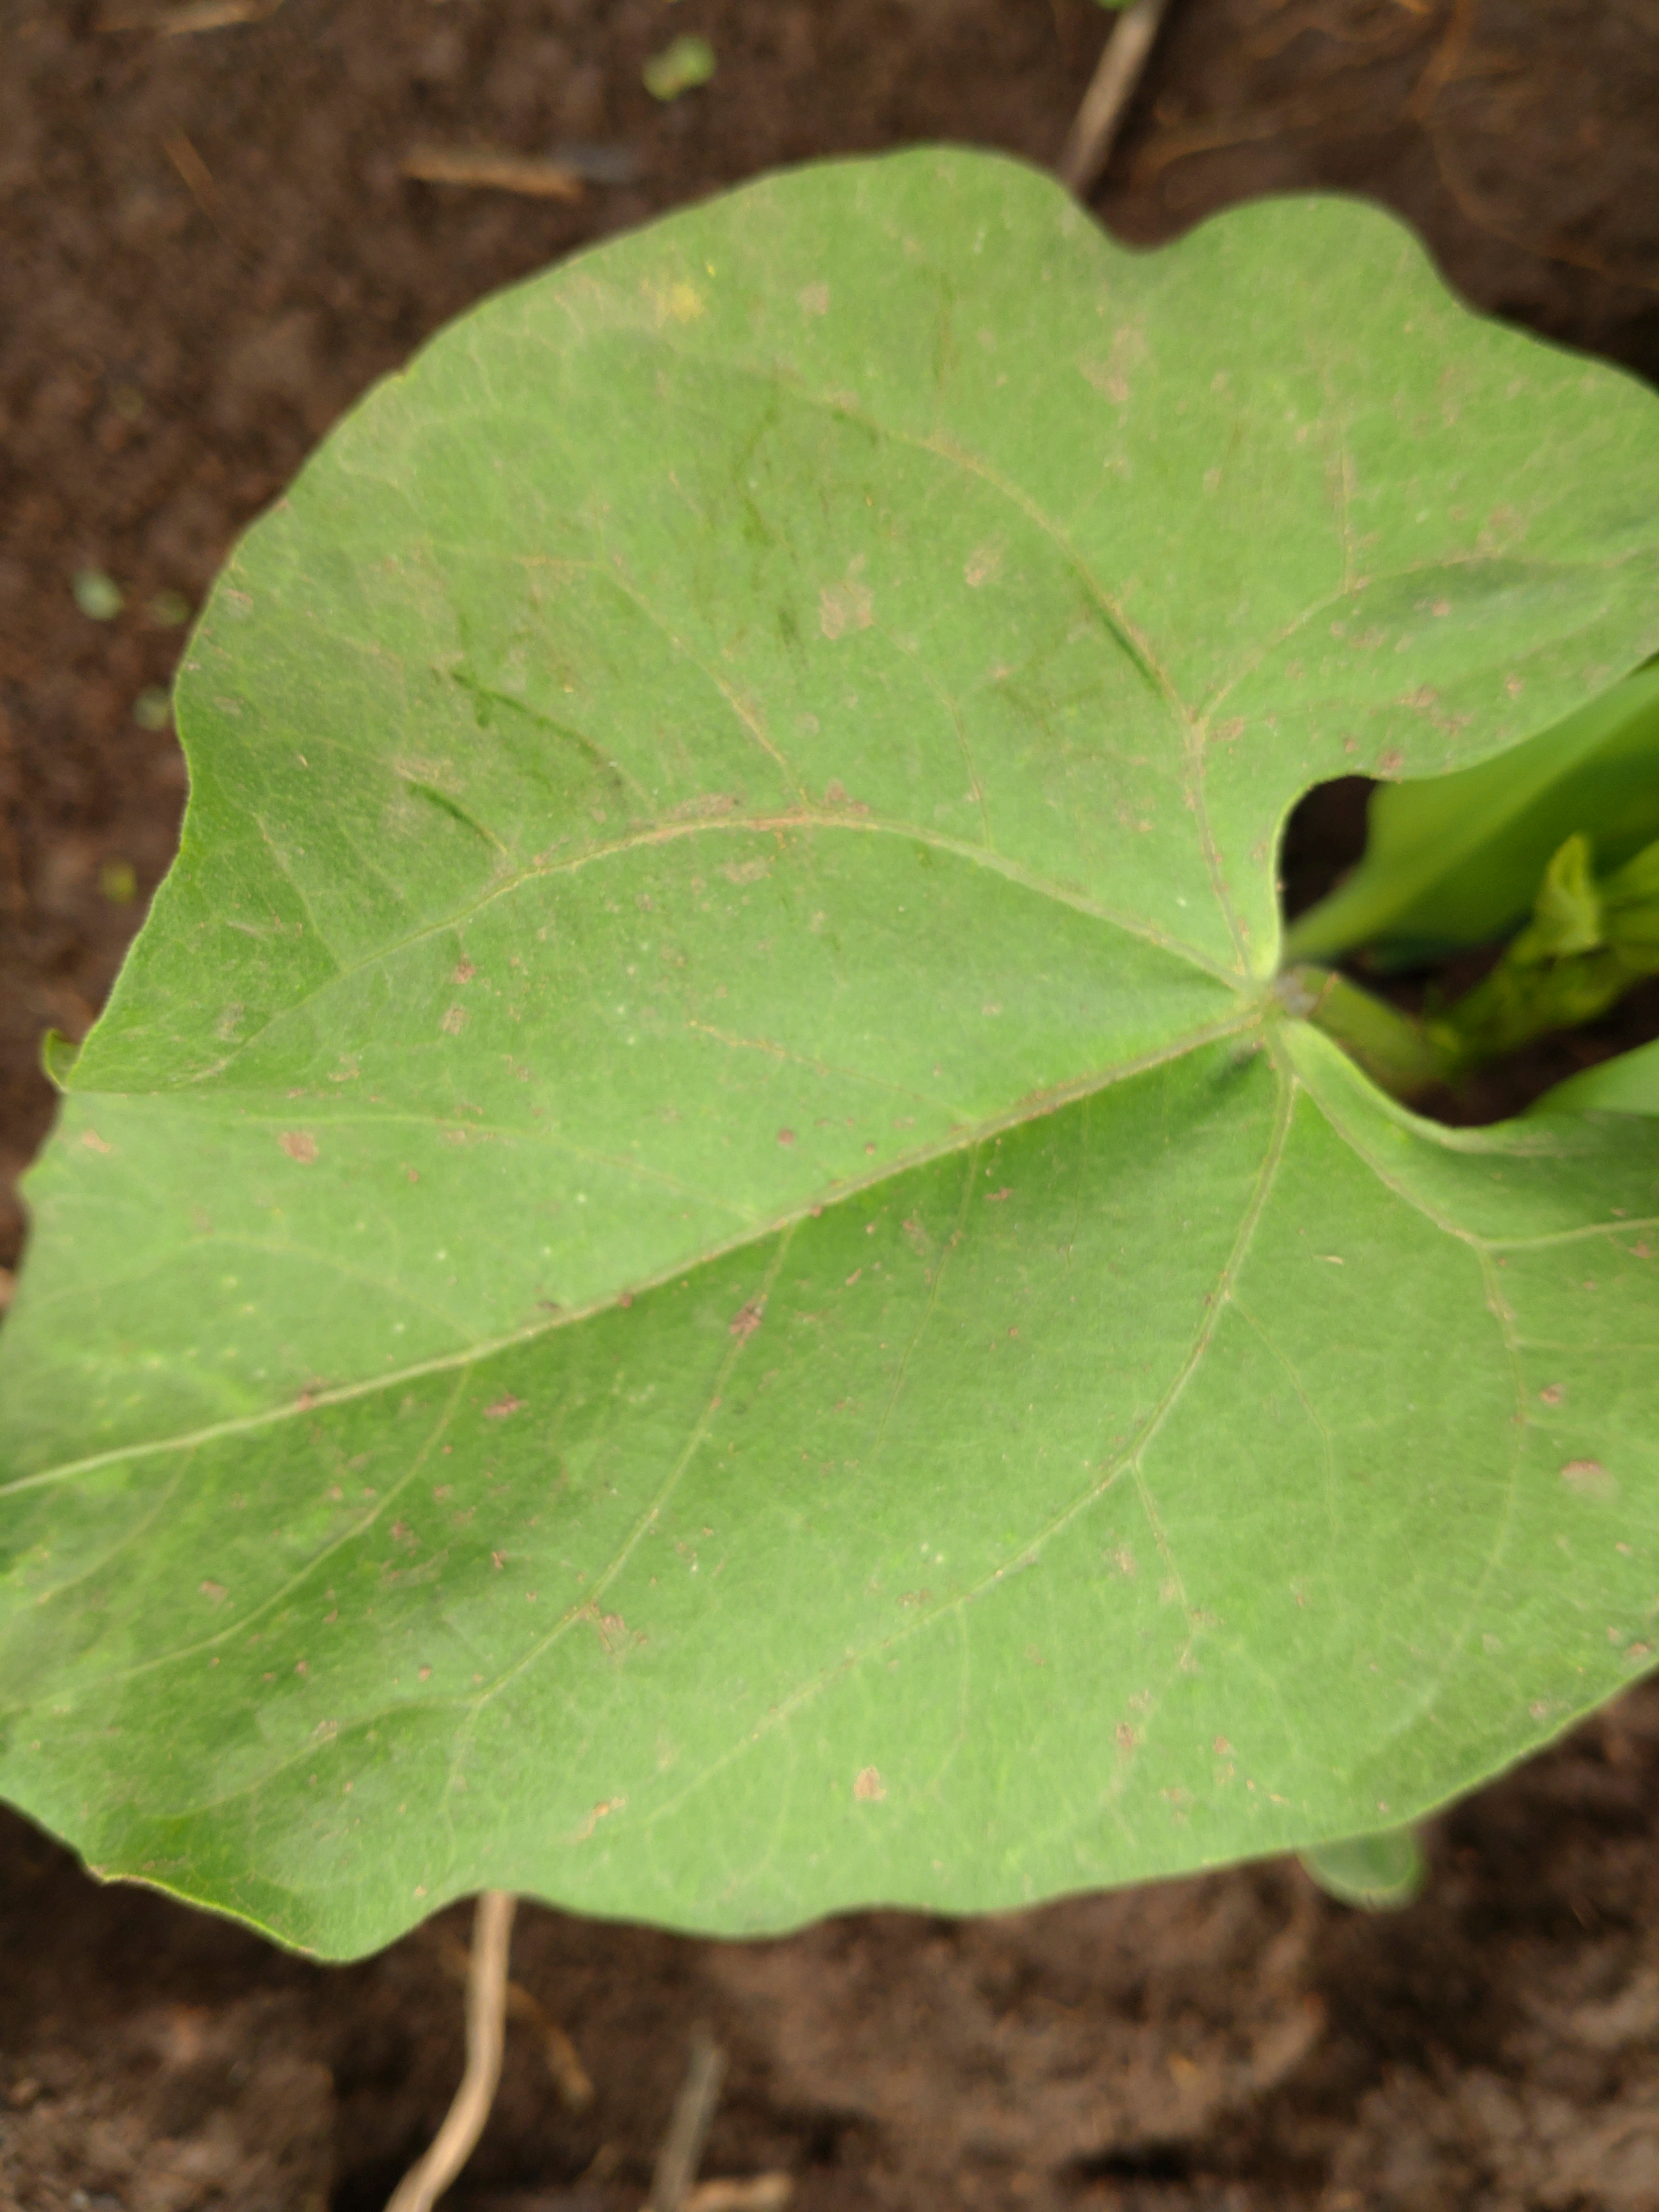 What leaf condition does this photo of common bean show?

healthy
